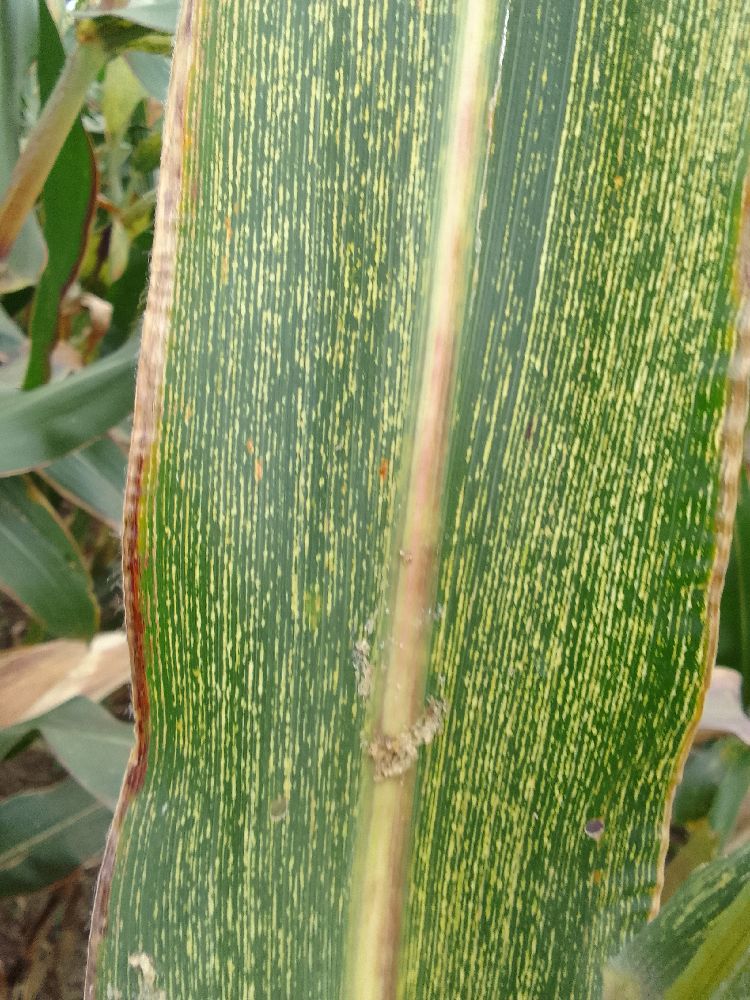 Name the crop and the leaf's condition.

maize, maize streak virus
